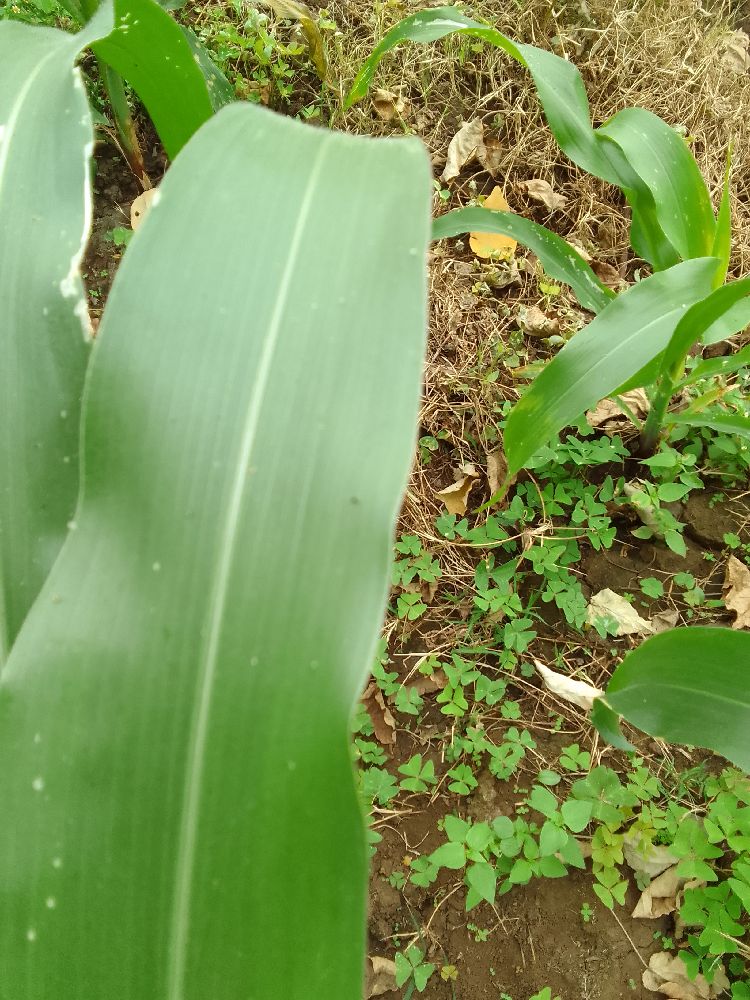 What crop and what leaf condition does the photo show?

maize, healthy
